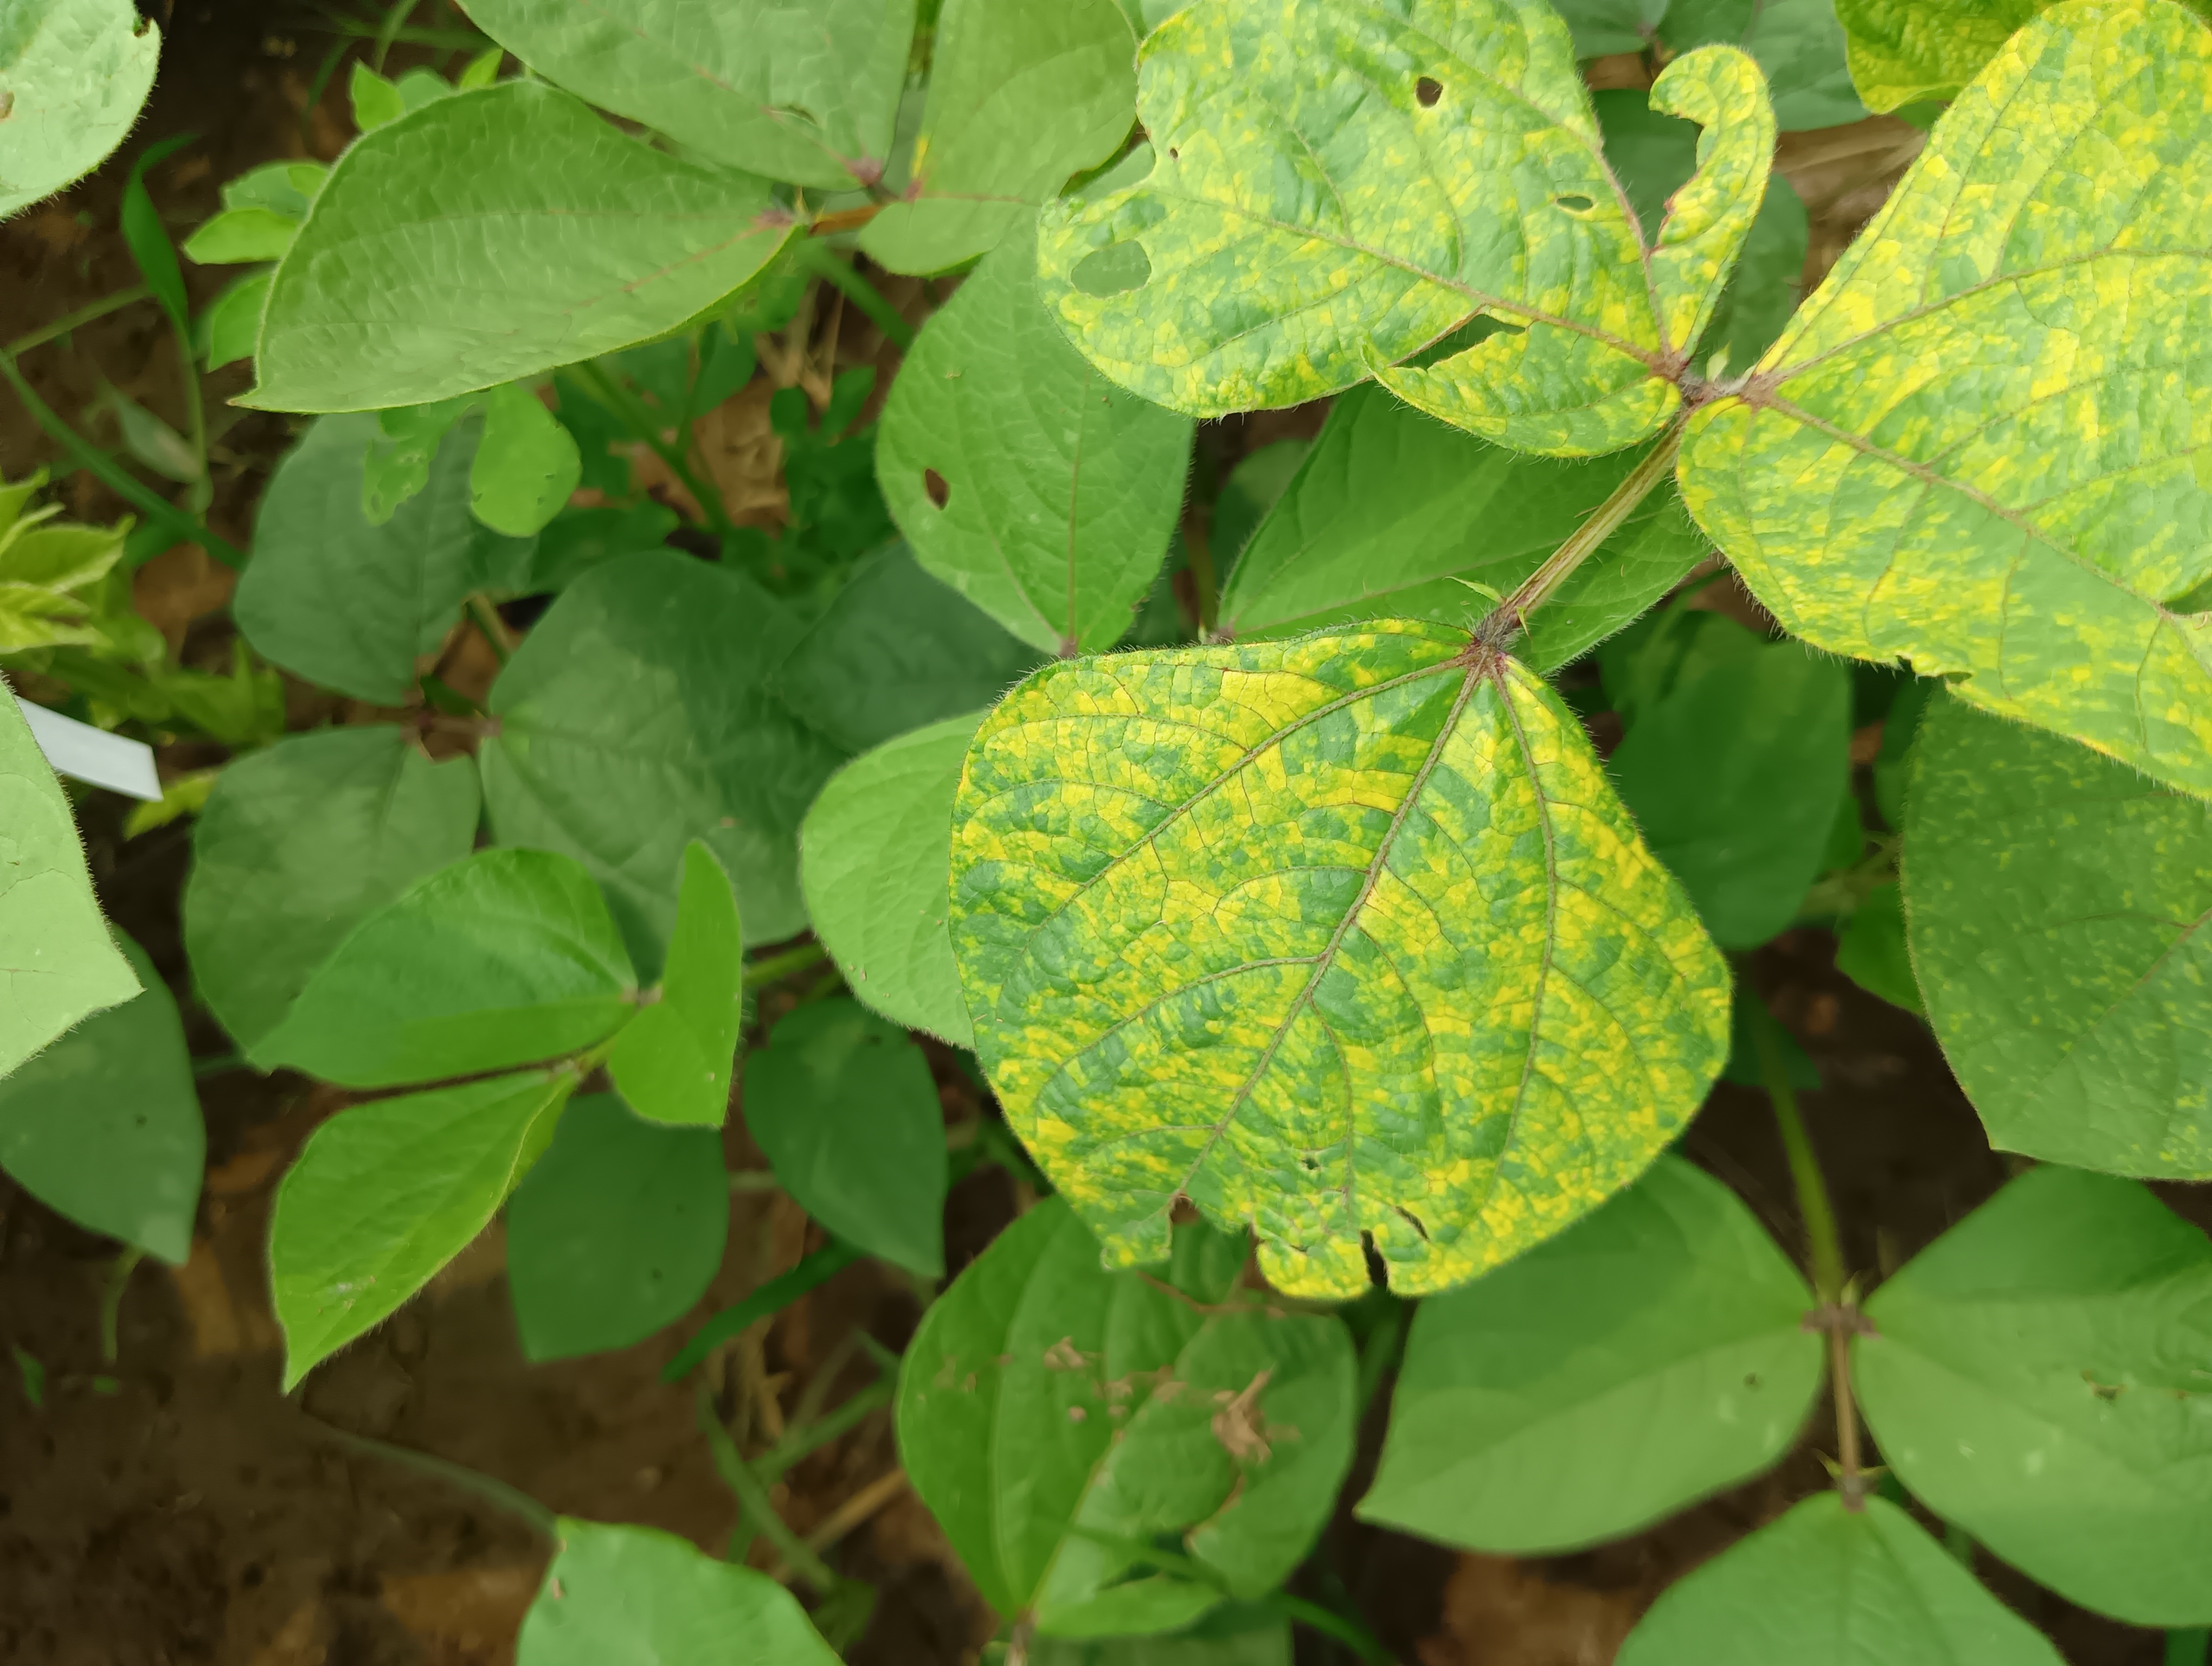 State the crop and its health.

mungbean, yellow mosaic
